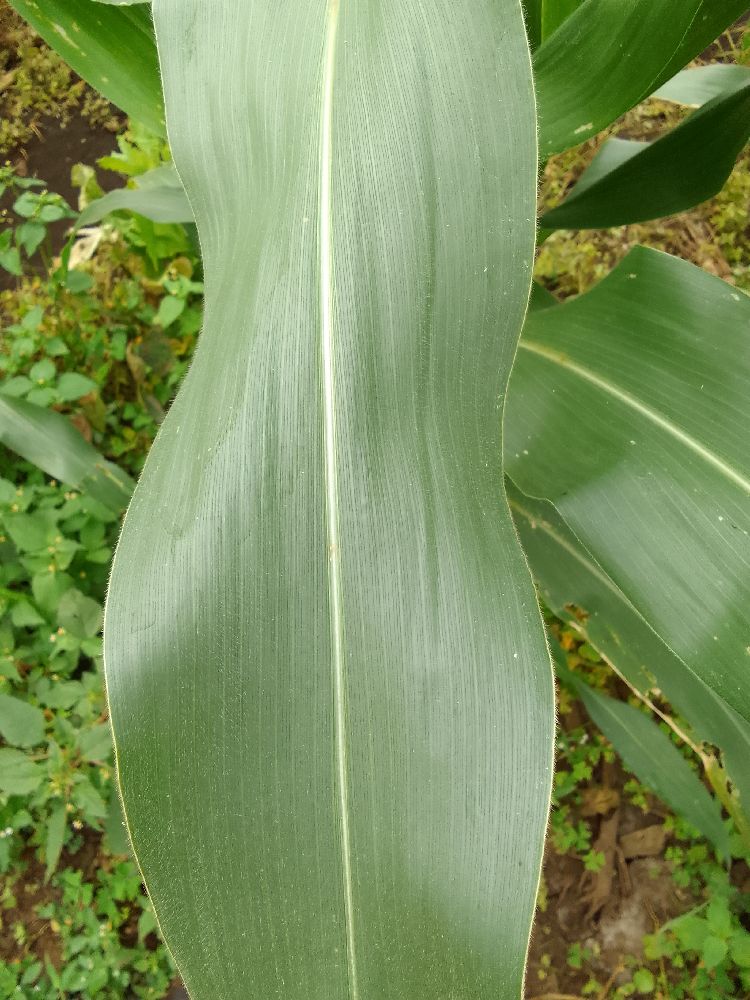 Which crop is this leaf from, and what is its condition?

maize, healthy
